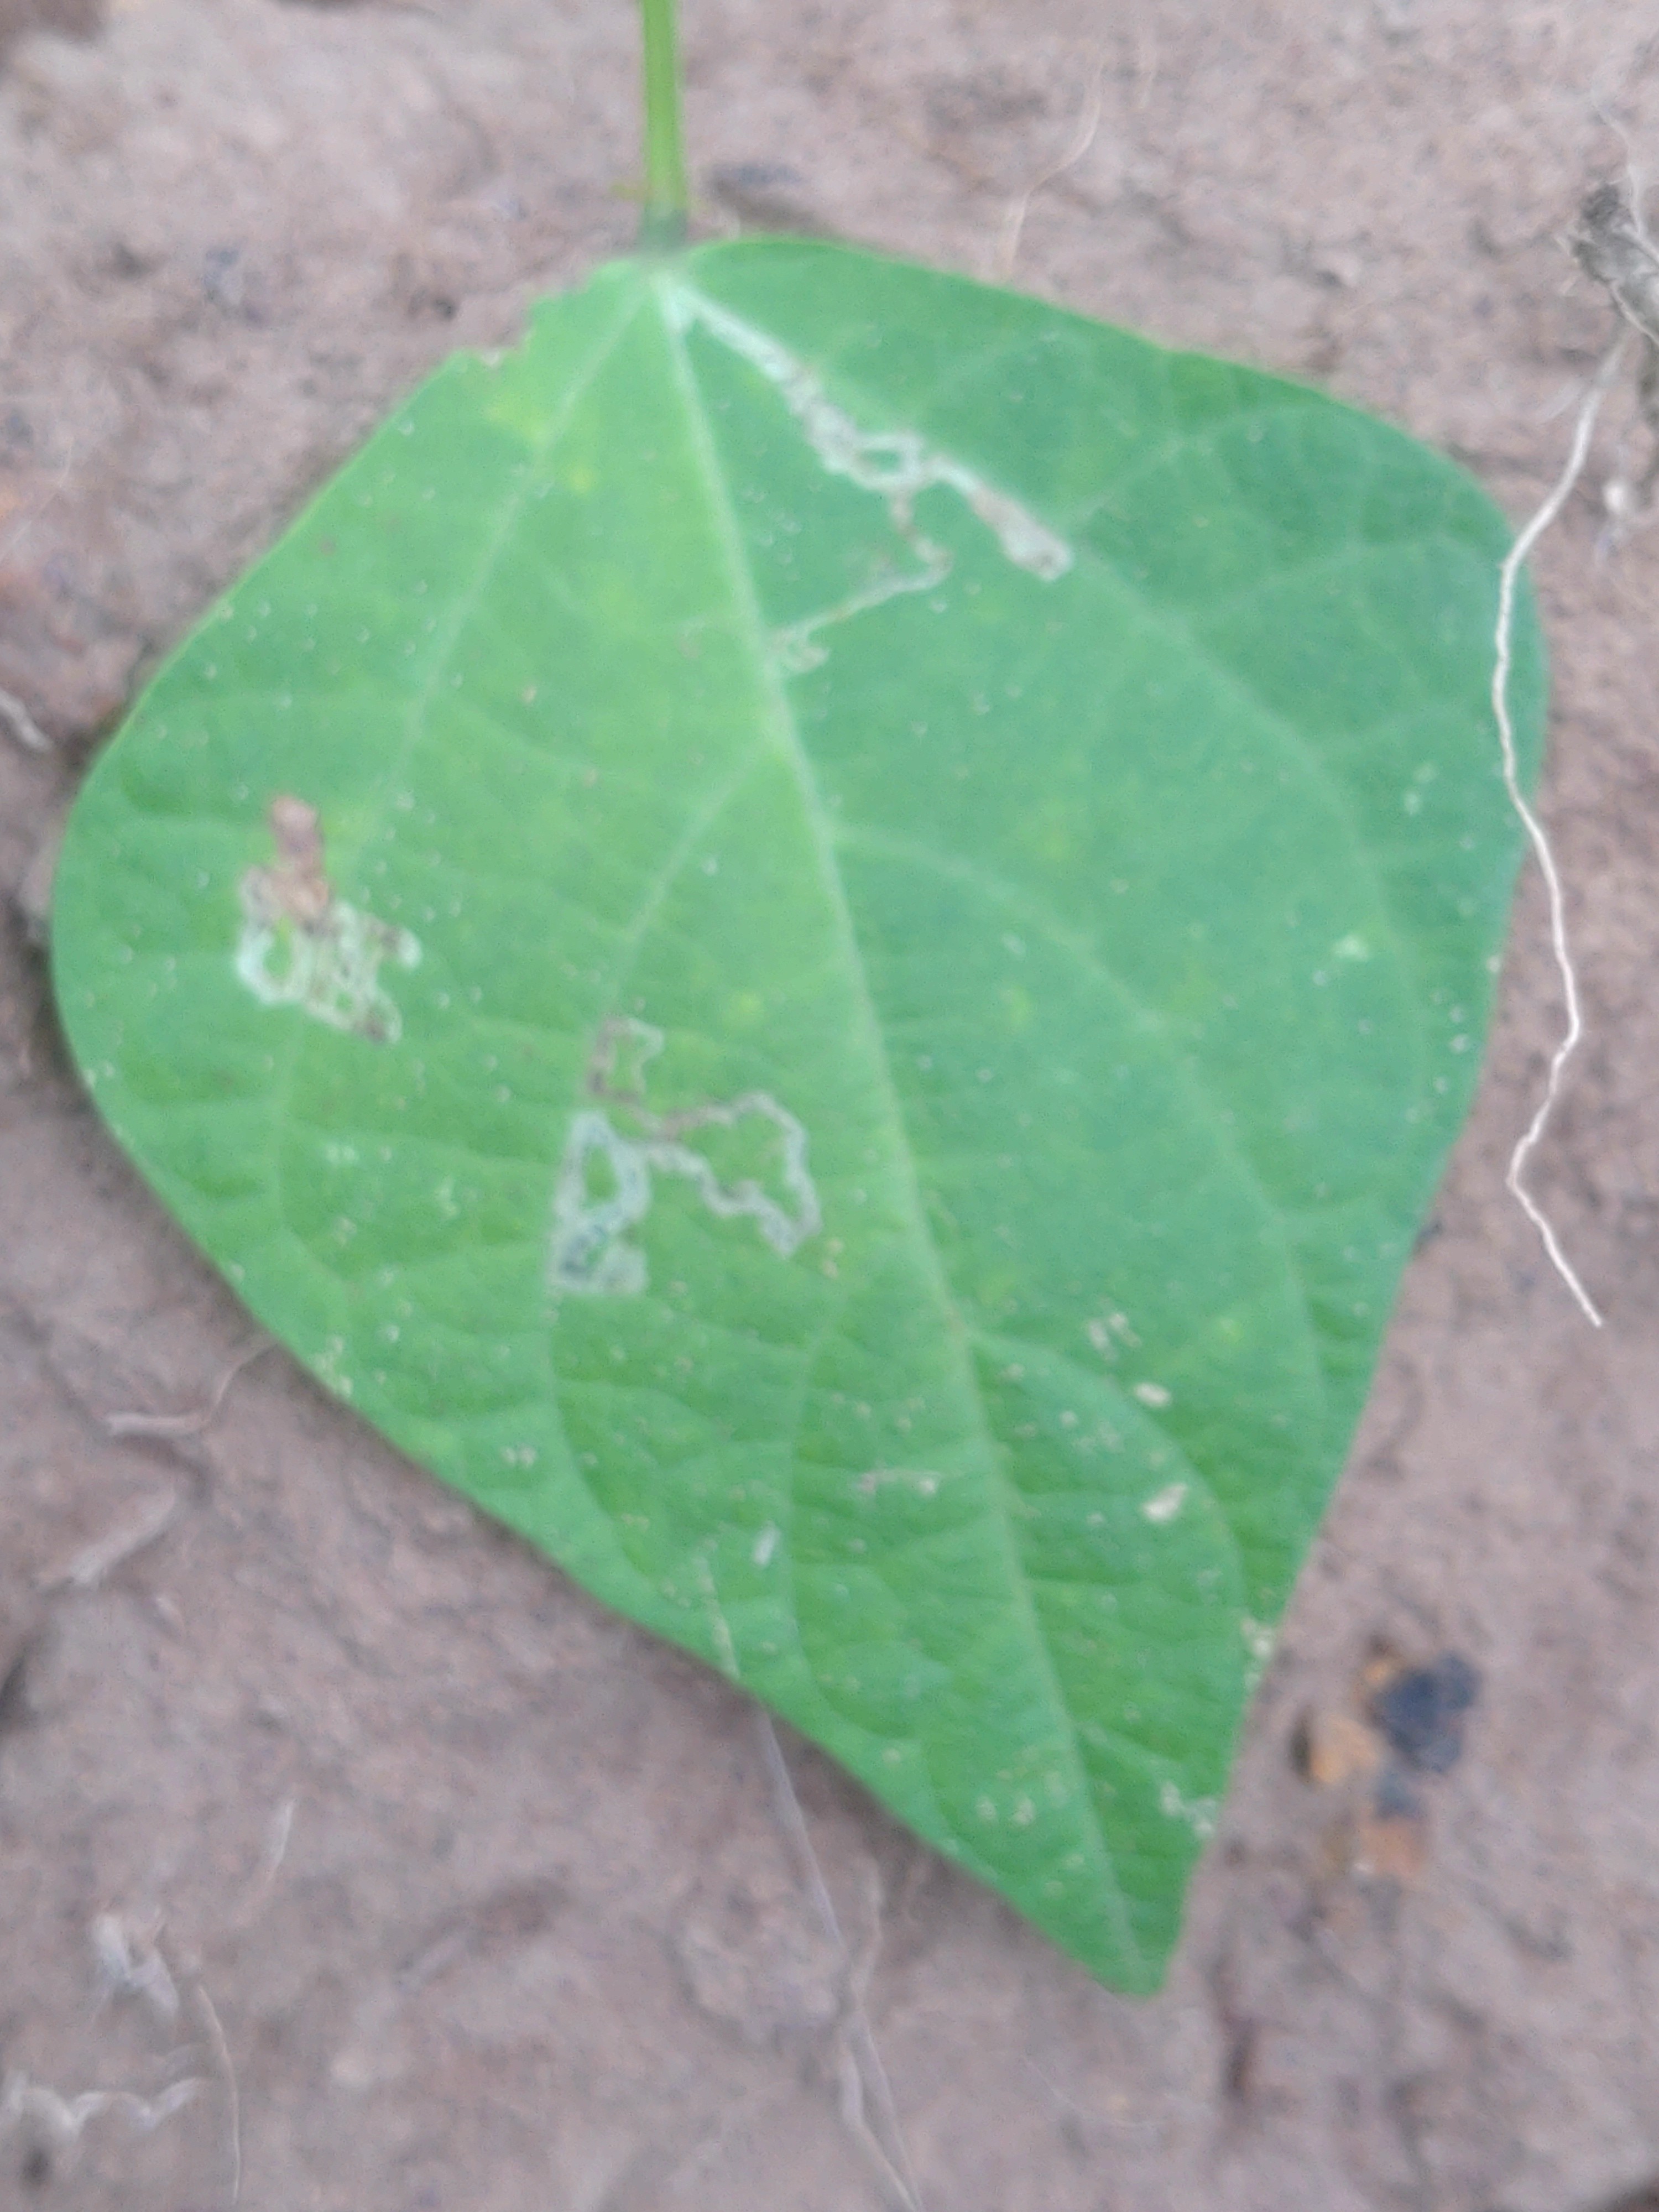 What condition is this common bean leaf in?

anthracnose
